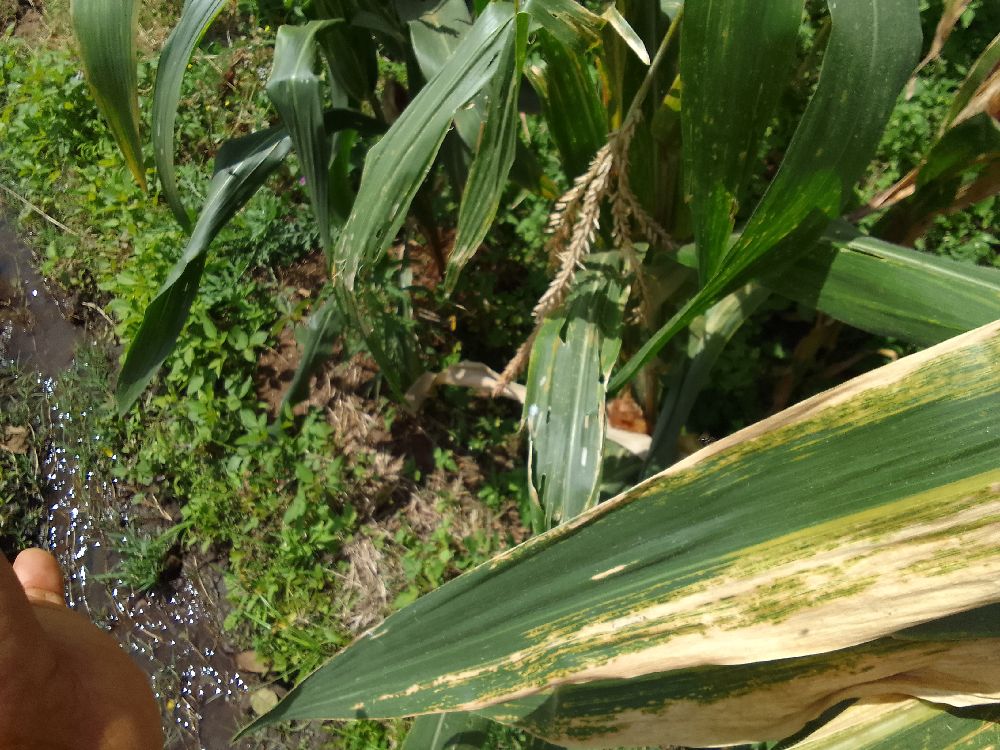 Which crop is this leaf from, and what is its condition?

maize, maize lethal necrosis
